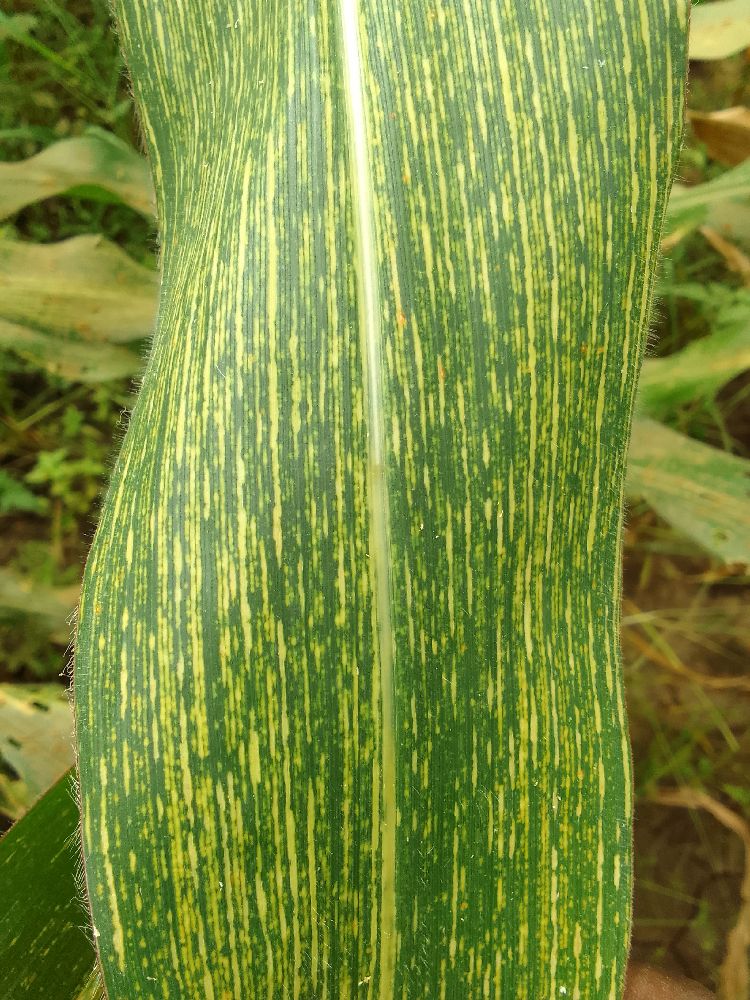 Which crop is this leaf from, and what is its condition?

maize, maize streak virus
